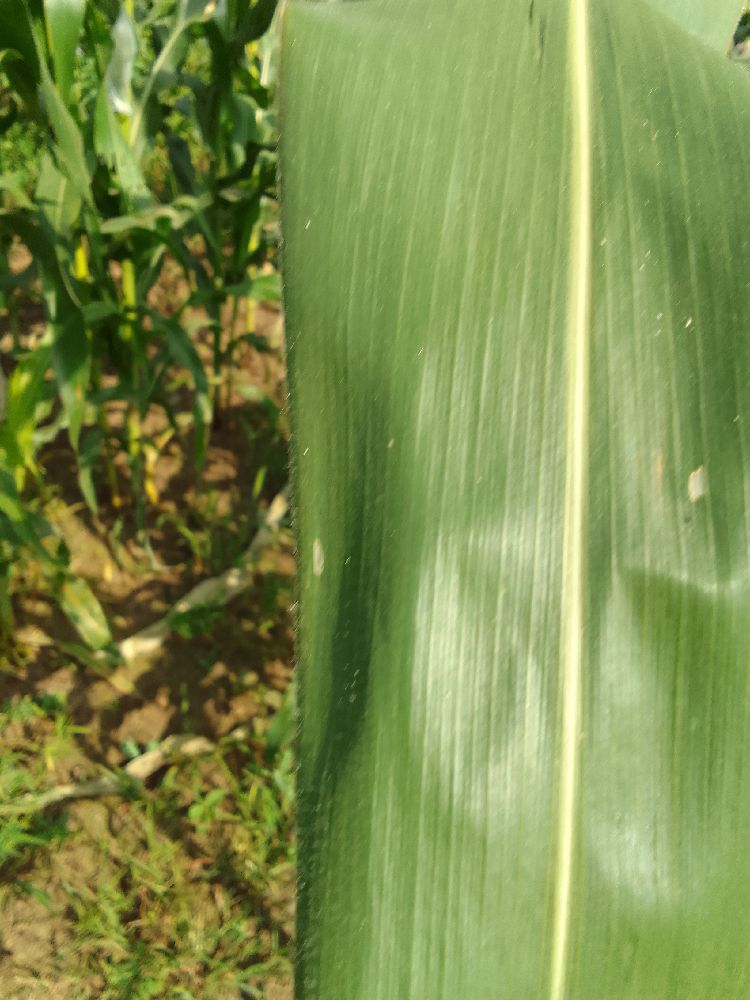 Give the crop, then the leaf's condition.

maize, healthy
